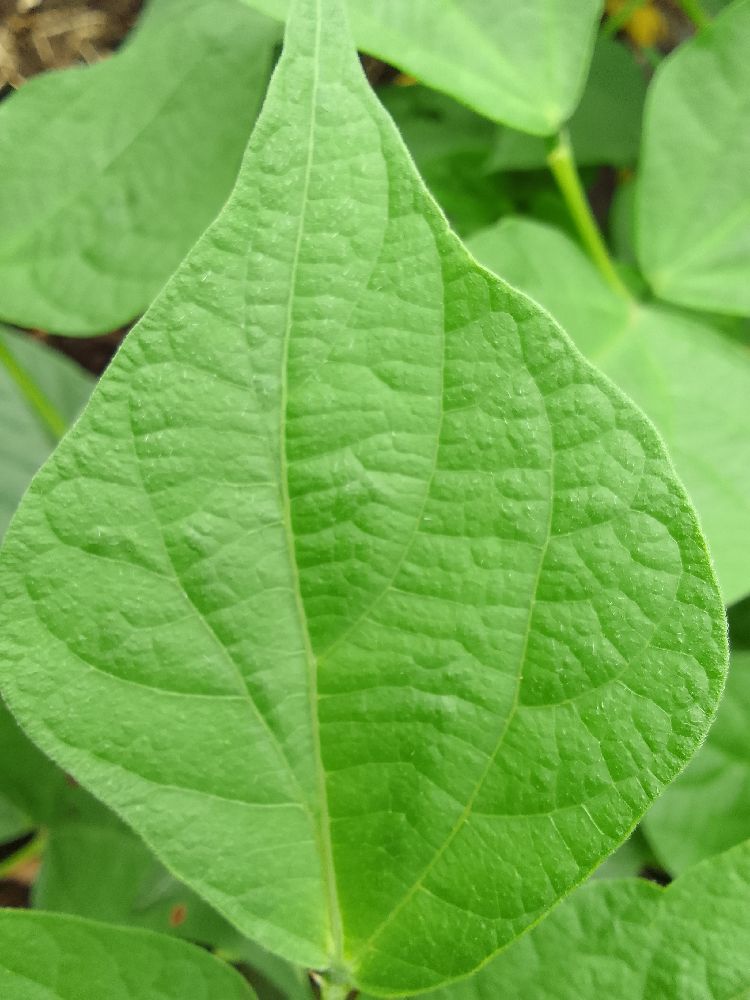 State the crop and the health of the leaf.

common bean, healthy
